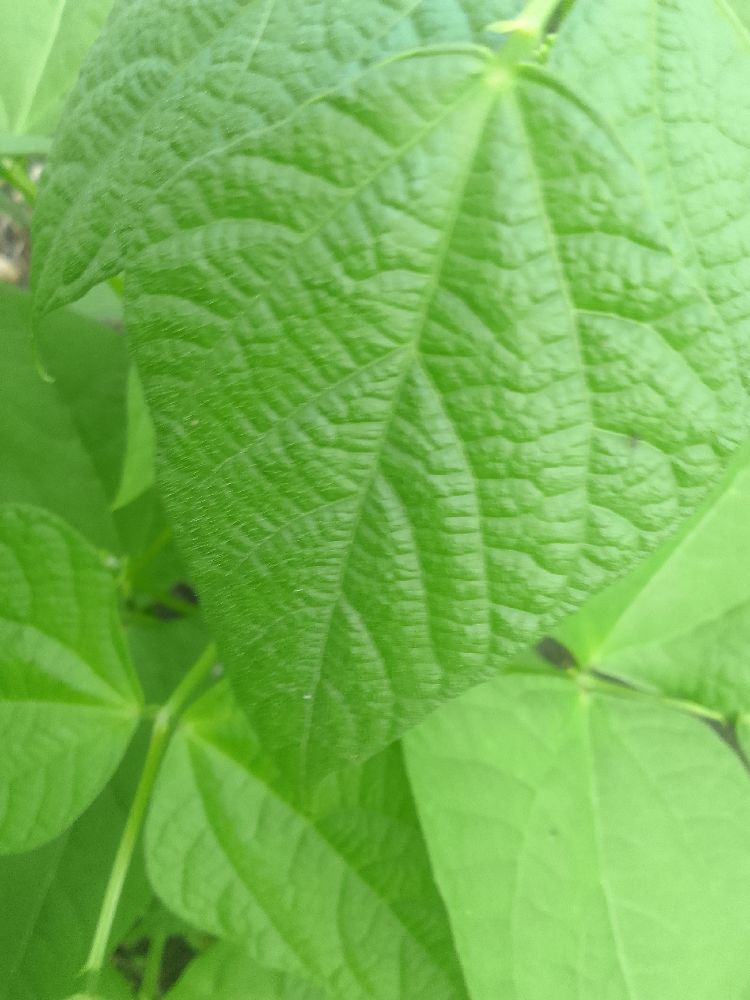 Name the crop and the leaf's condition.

common bean, healthy
